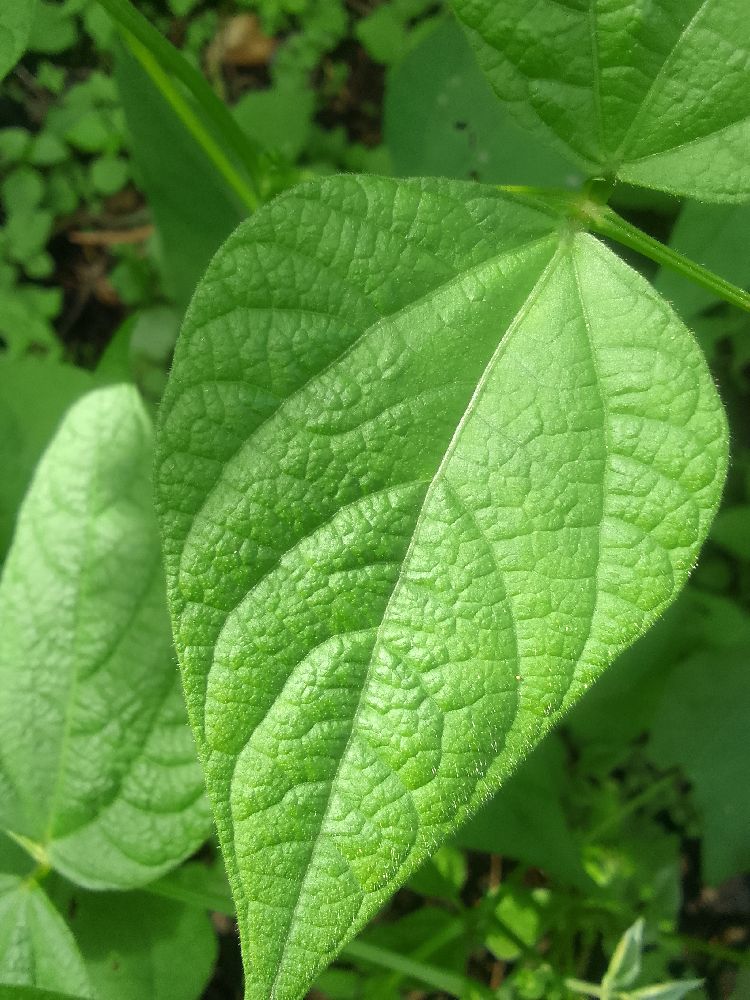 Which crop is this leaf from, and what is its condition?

common bean, healthy
